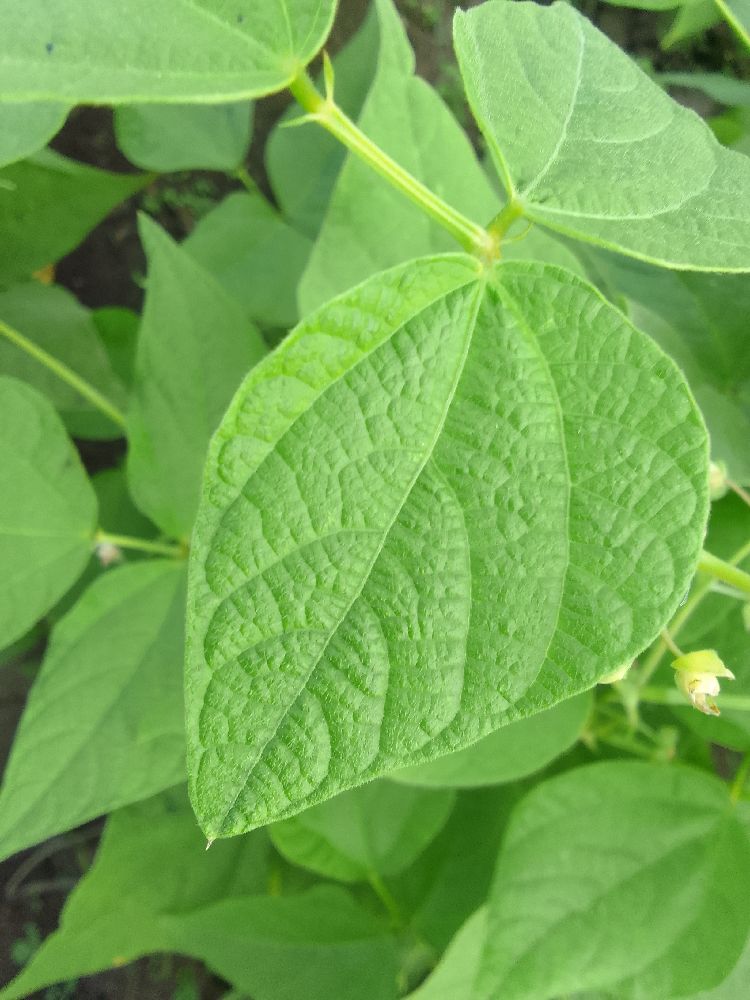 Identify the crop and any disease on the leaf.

common bean, healthy
